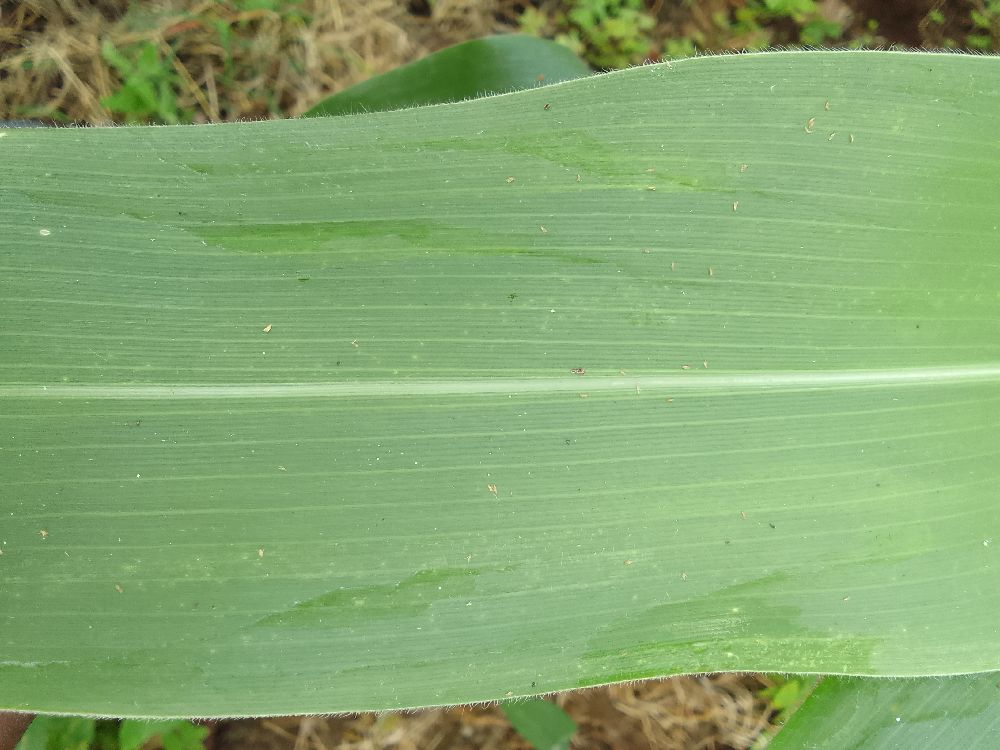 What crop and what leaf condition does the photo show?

maize, healthy
